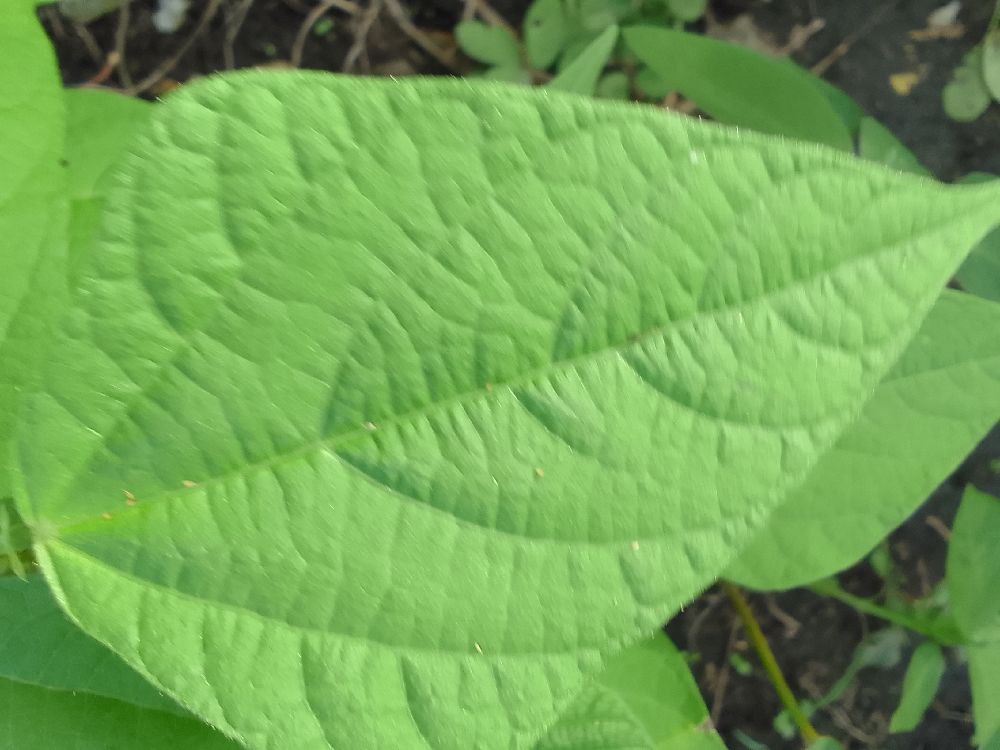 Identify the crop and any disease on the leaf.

common bean, healthy
